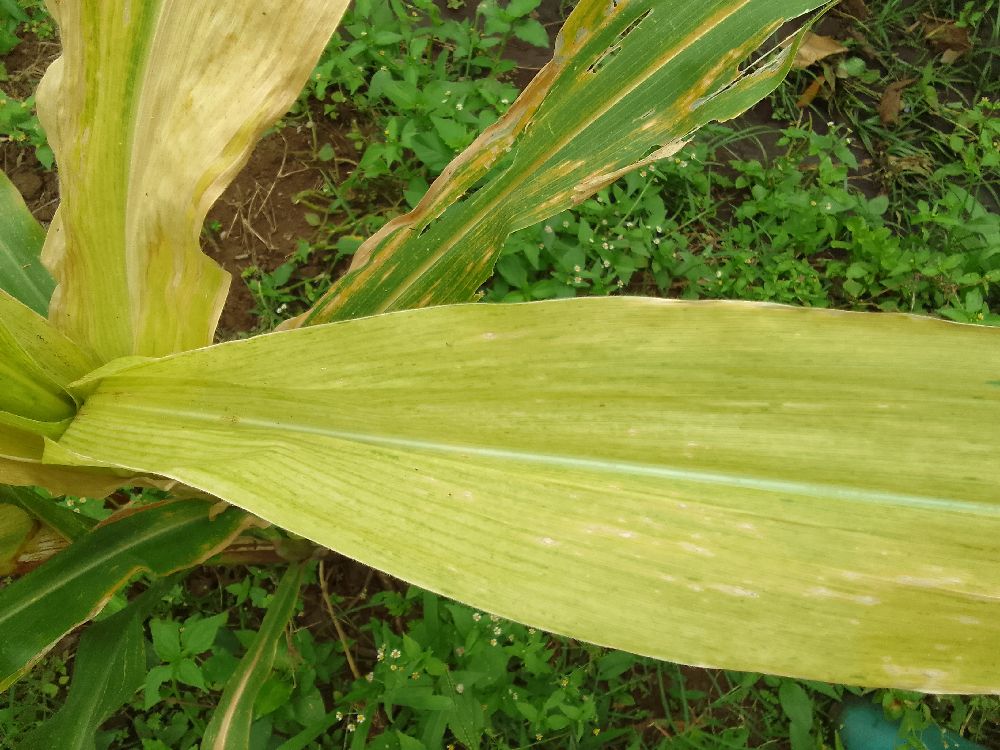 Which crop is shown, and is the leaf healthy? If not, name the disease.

maize, maize lethal necrosis
